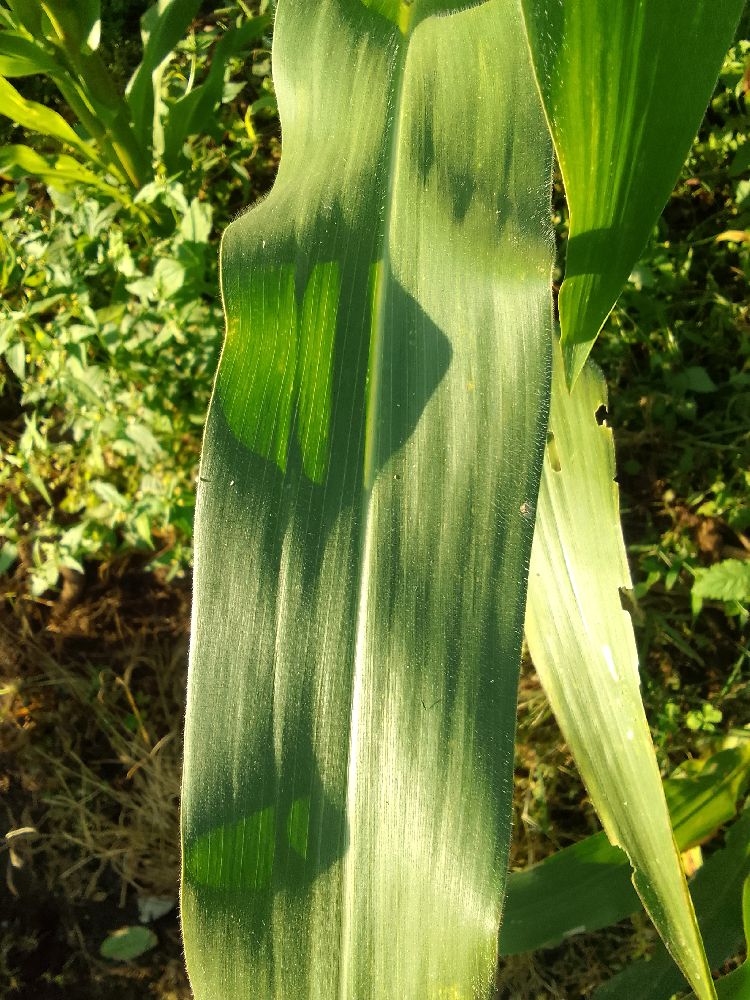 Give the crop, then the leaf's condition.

maize, healthy
